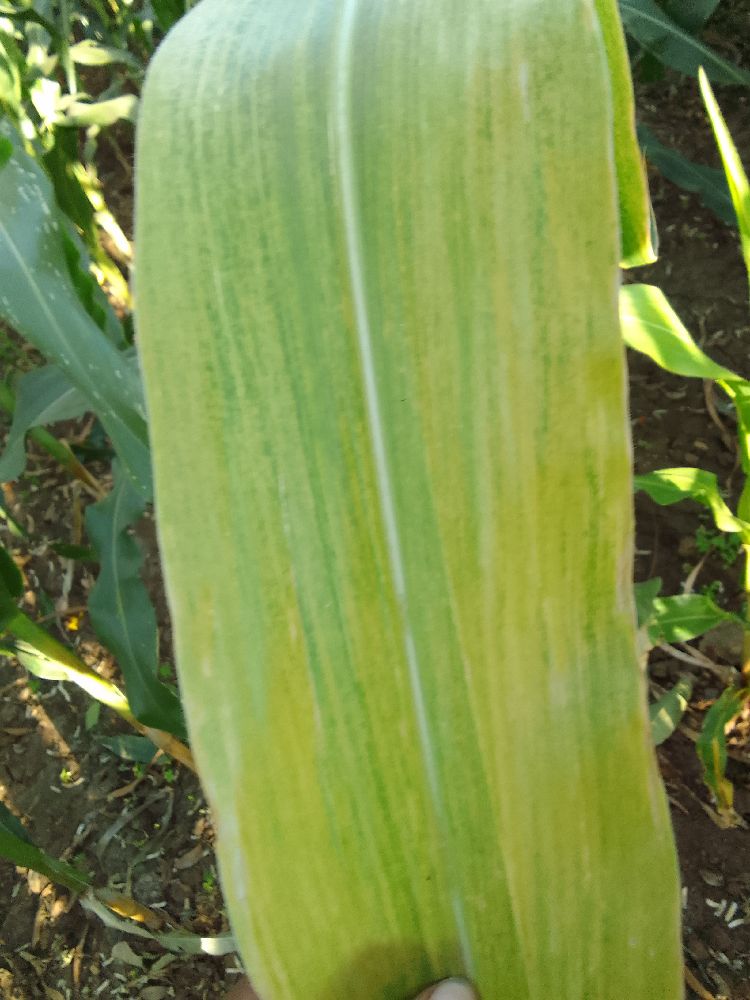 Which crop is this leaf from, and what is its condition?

maize, maize lethal necrosis
